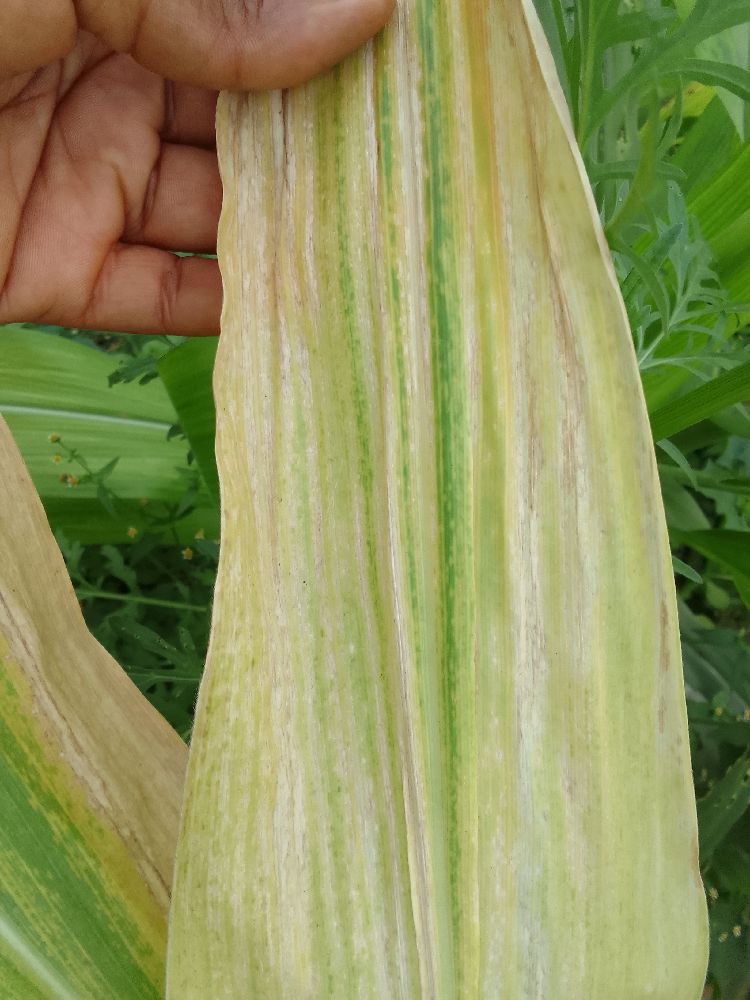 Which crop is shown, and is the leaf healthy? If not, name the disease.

maize, maize lethal necrosis
